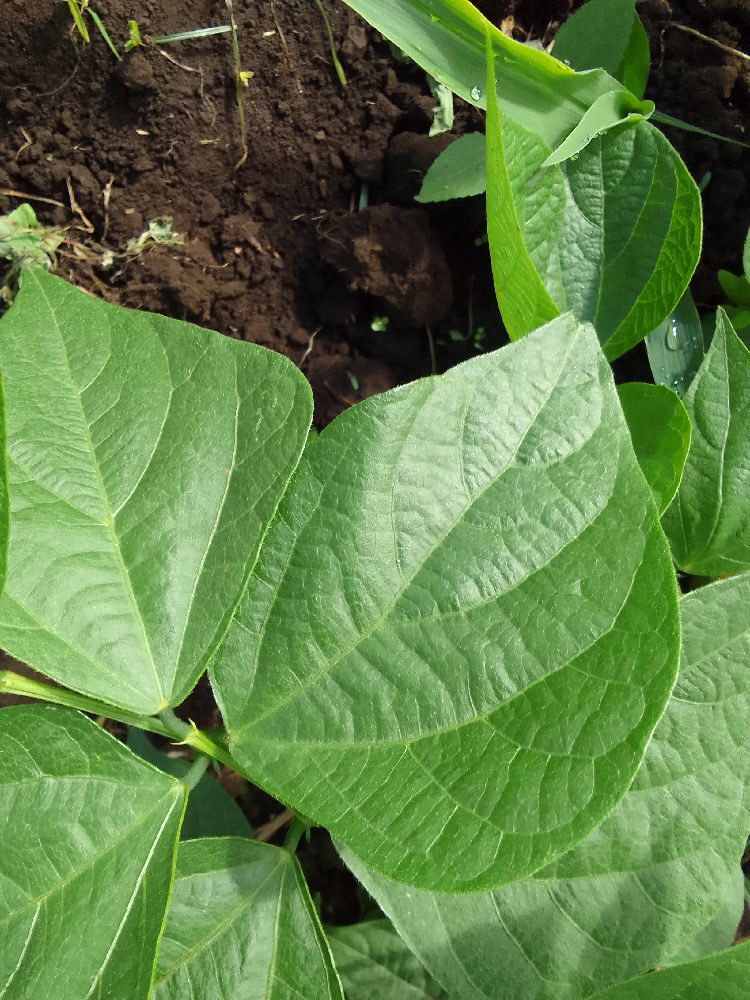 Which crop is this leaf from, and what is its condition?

common bean, healthy
